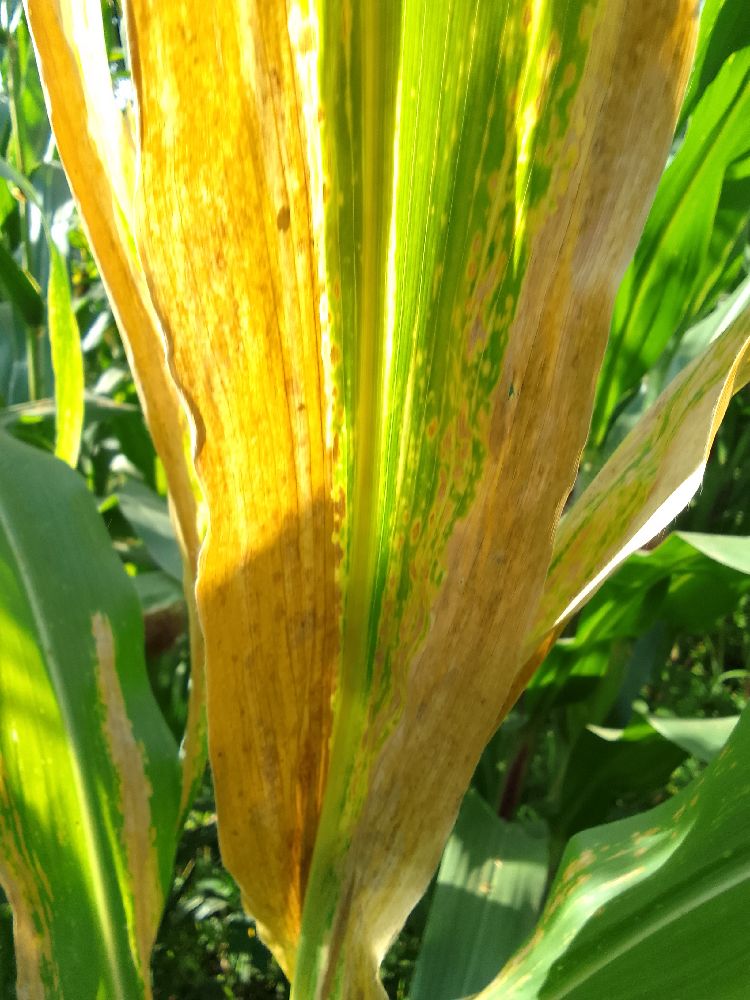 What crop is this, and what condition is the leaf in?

maize, maize lethal necrosis
